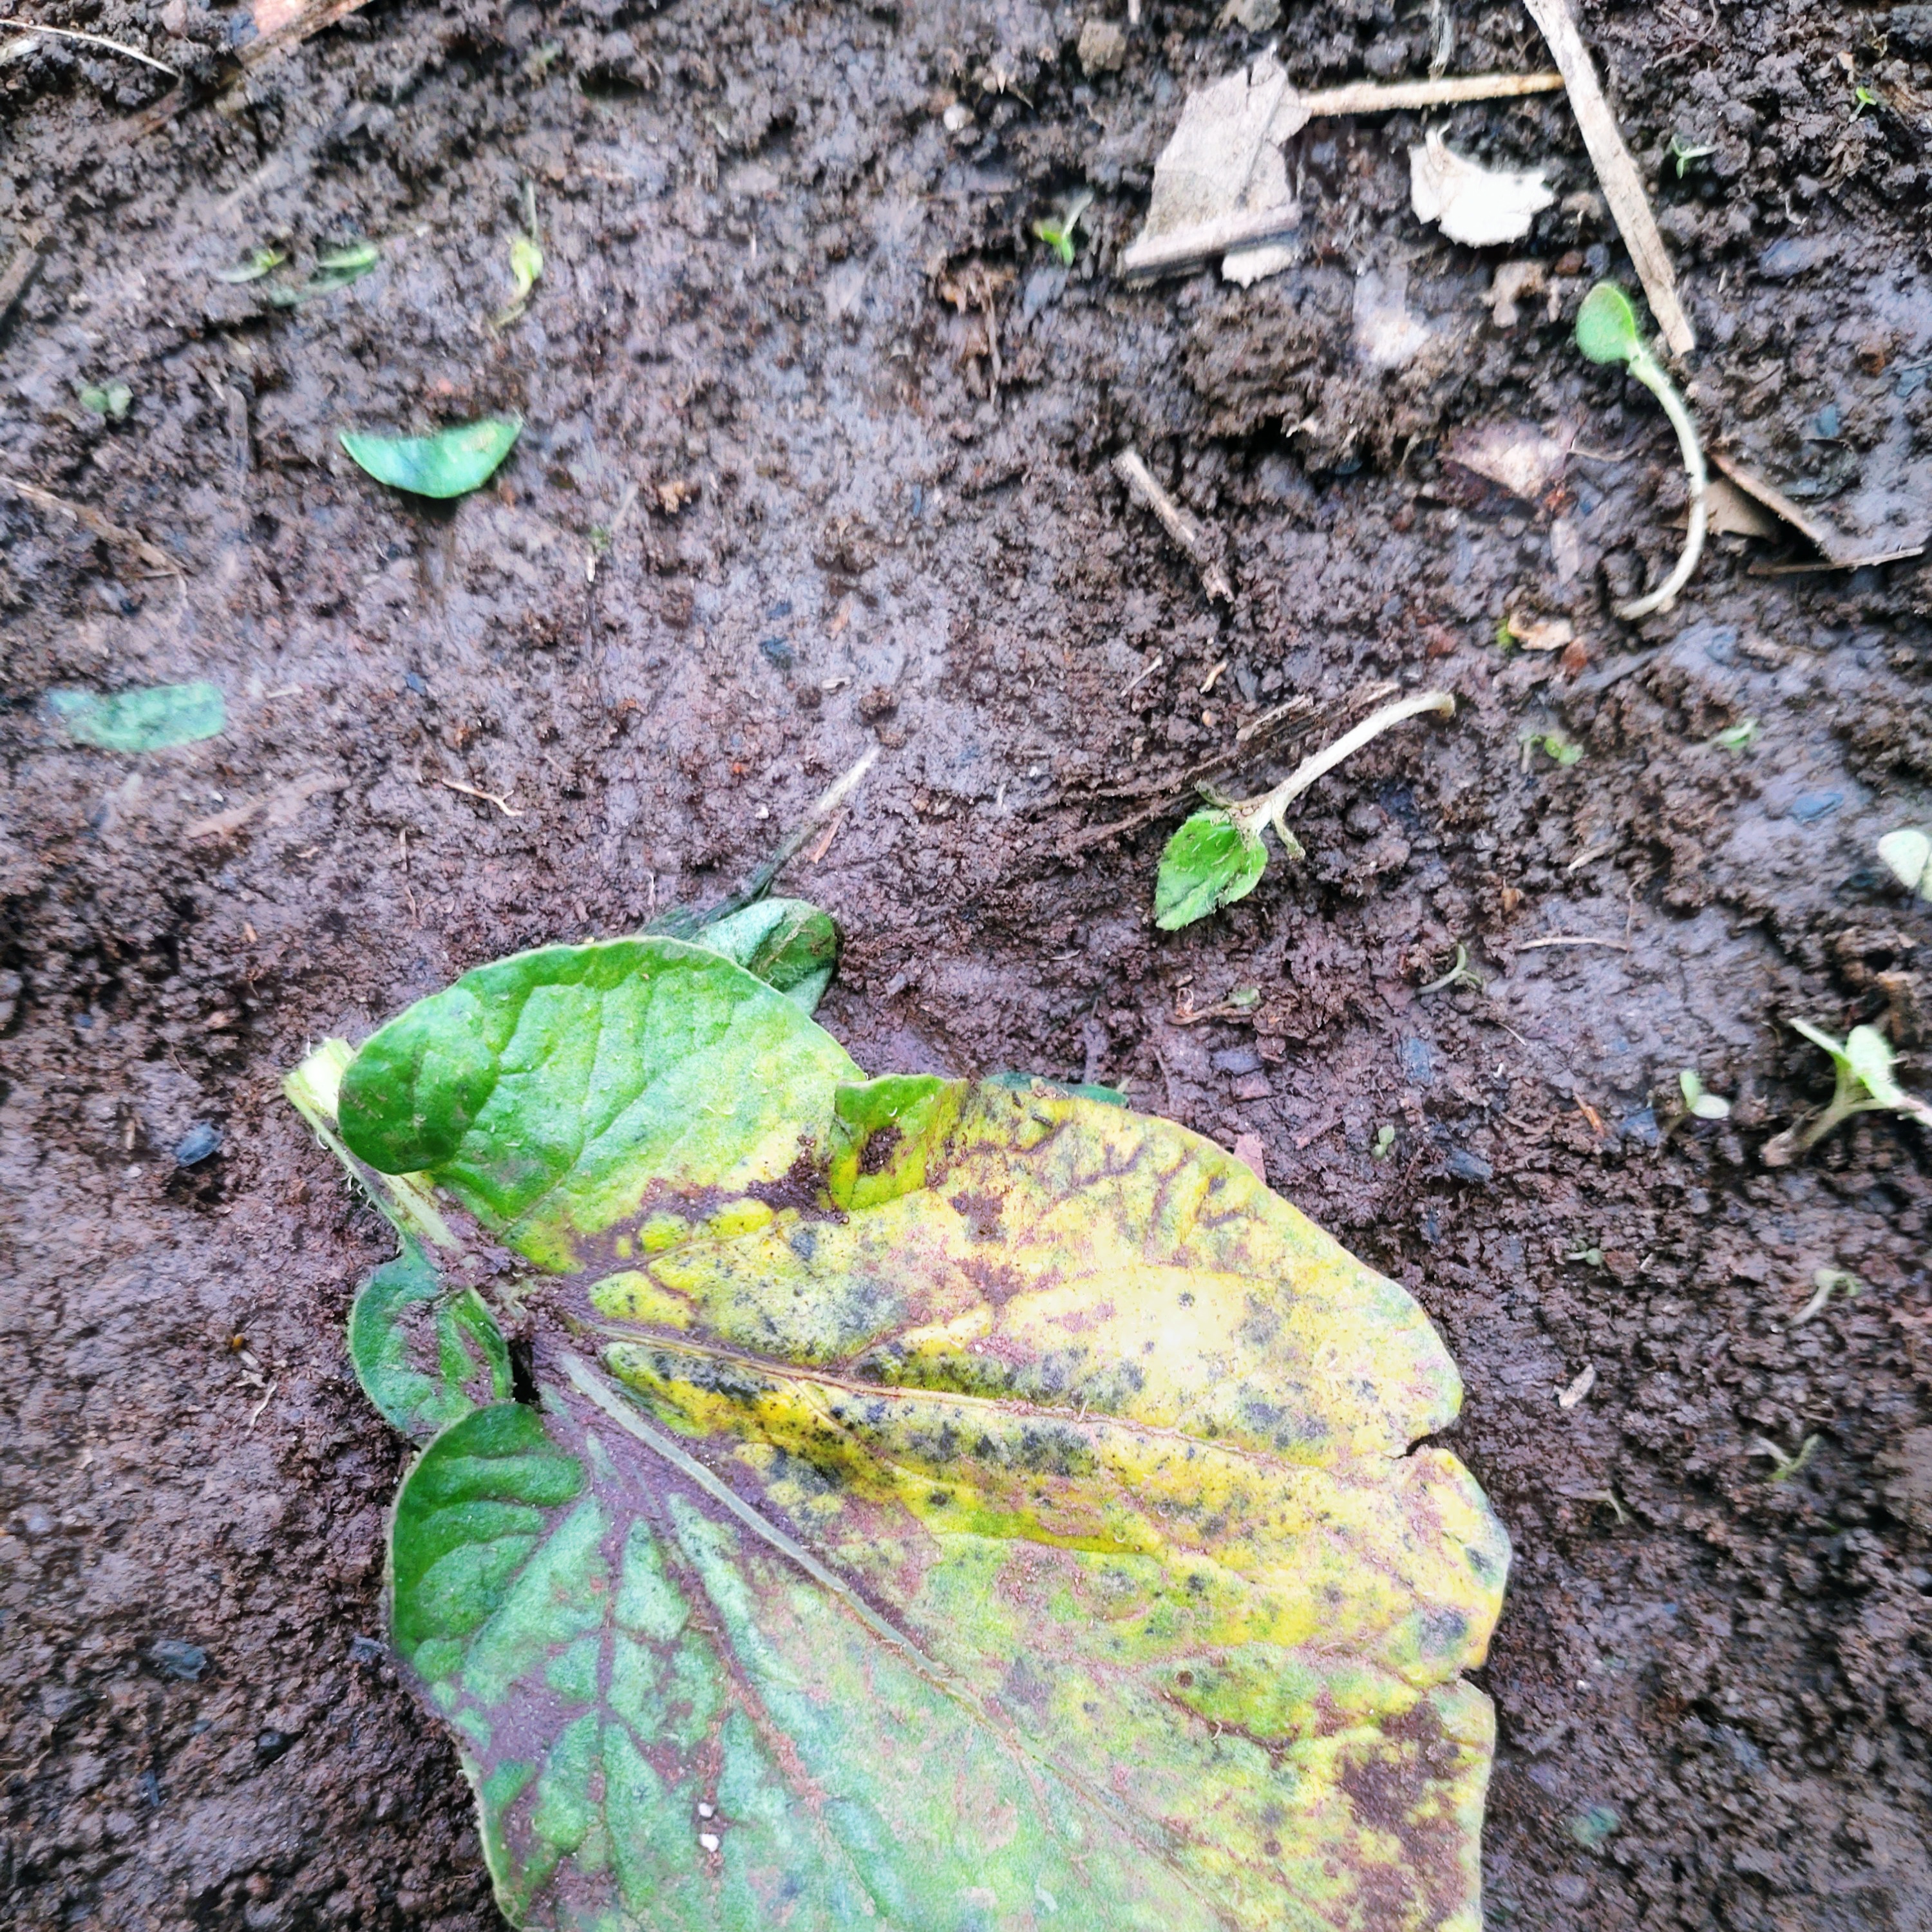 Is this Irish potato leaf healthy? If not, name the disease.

late blight
